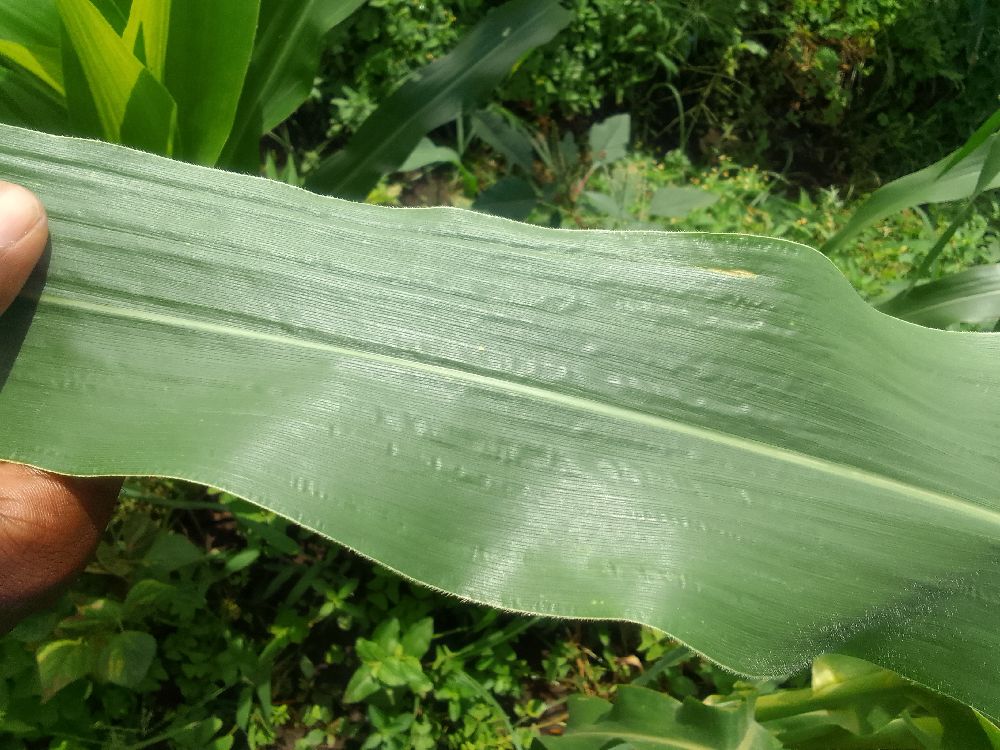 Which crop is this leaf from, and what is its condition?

maize, healthy
